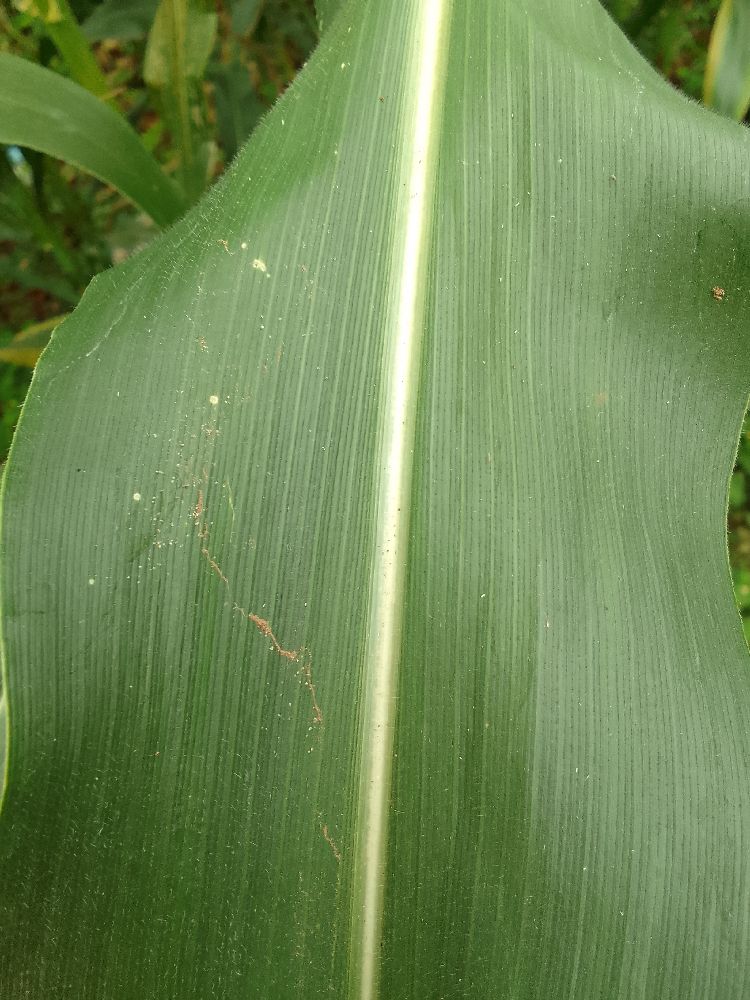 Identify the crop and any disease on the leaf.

maize, healthy
